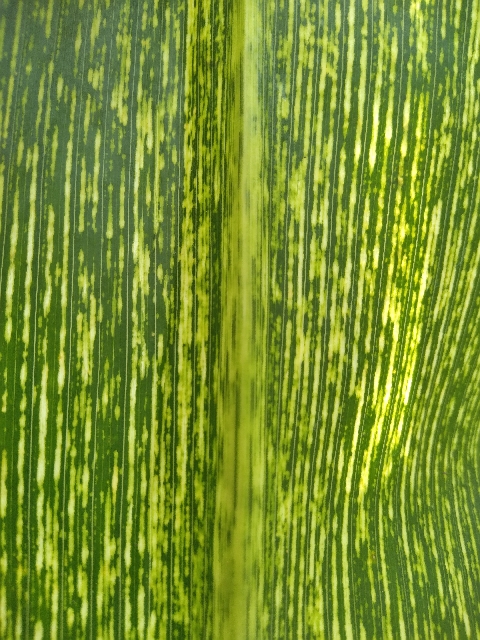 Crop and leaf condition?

maize, maize streak virus
